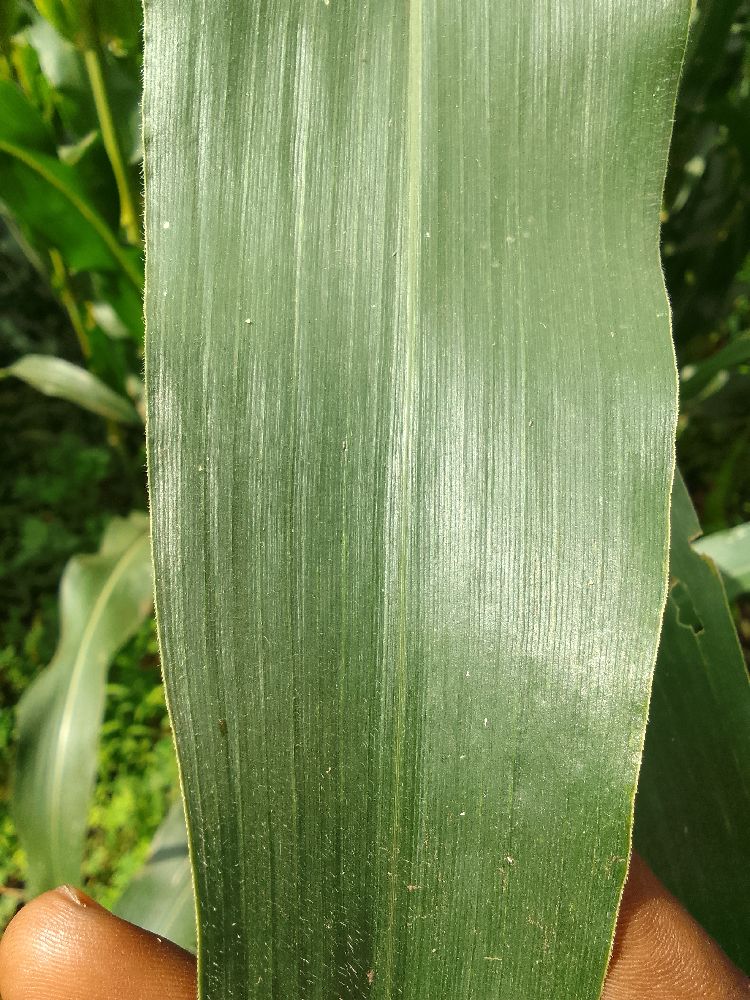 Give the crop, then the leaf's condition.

maize, healthy
